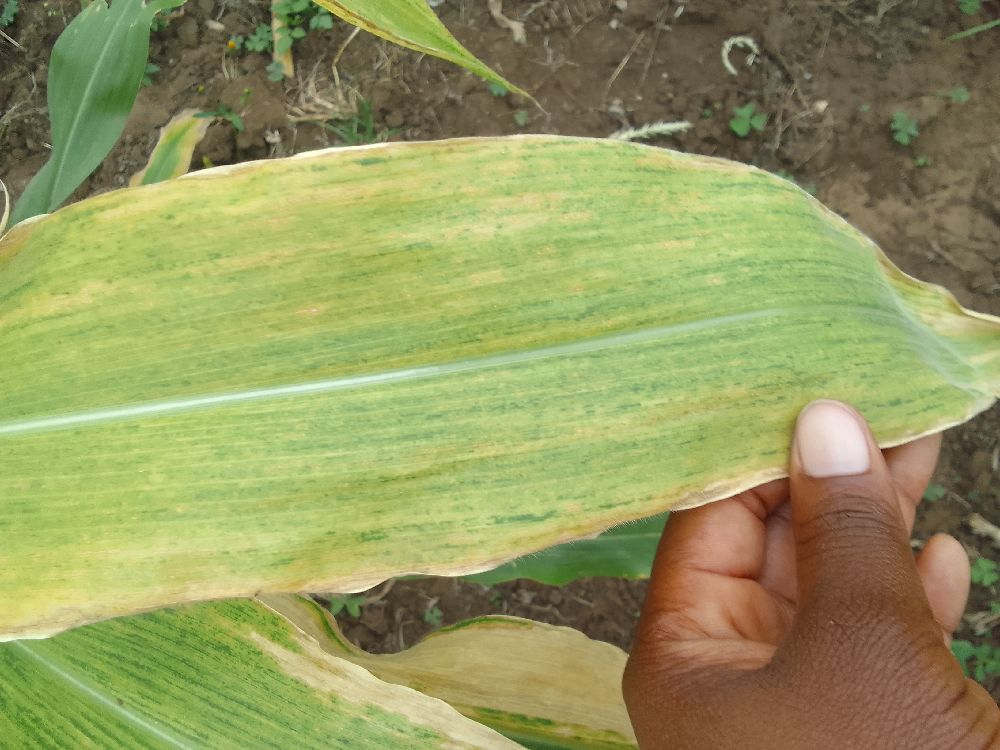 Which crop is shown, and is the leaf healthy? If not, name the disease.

maize, maize lethal necrosis
